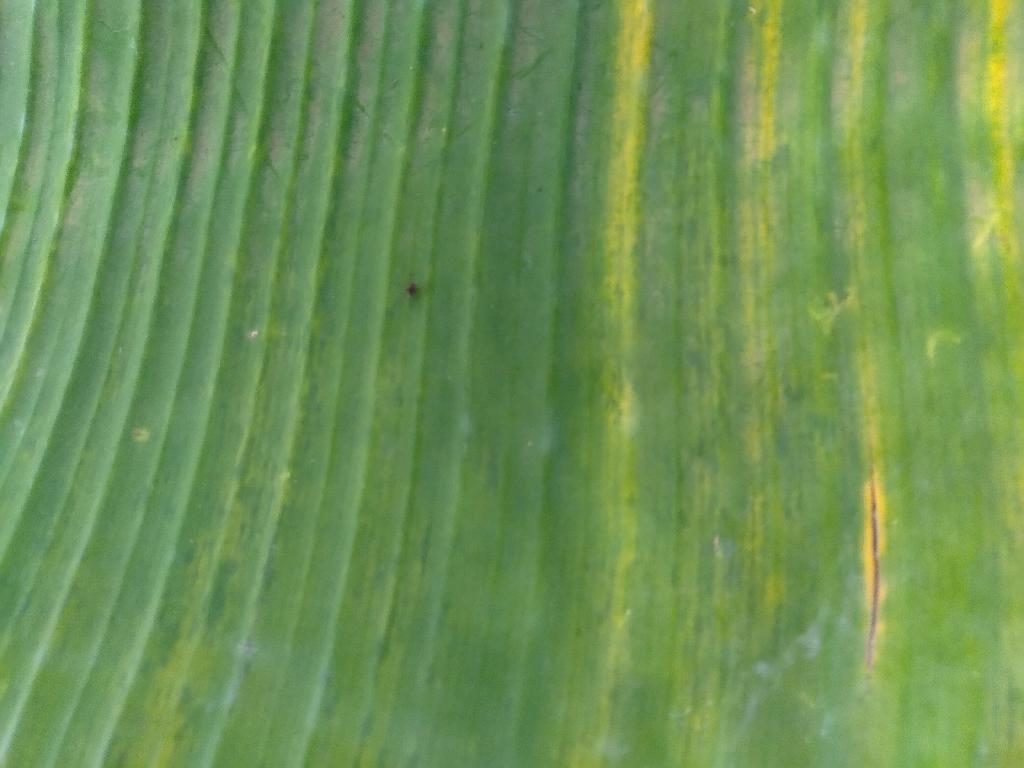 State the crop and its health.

banana, fusarium wilt race 1
